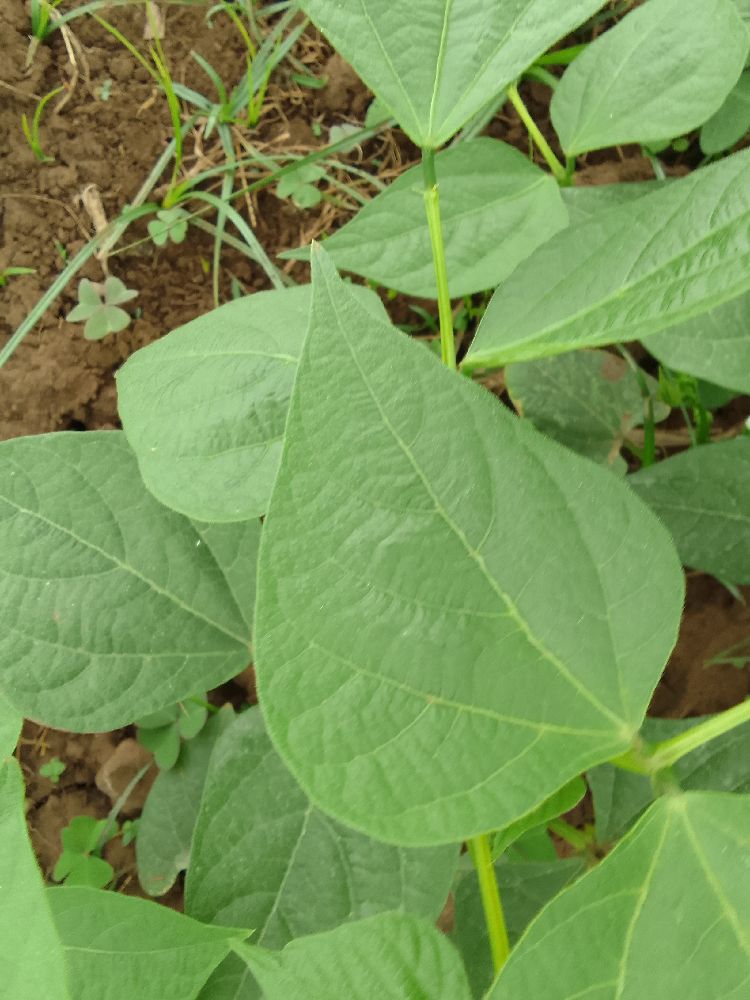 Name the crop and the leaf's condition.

common bean, healthy
